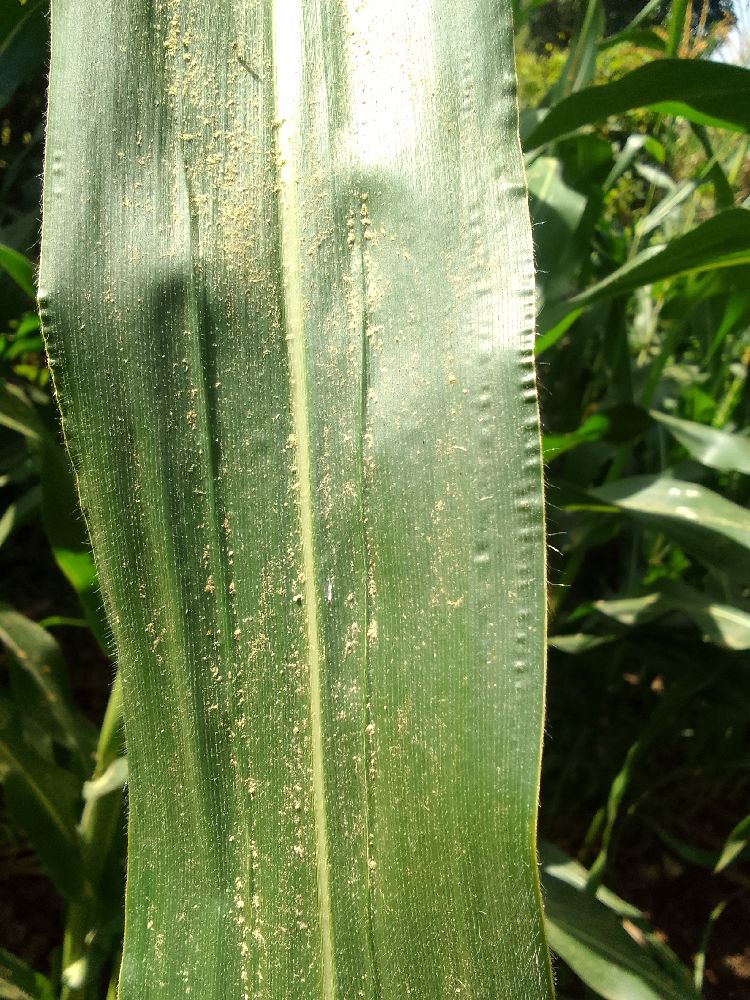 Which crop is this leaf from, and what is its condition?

maize, healthy
